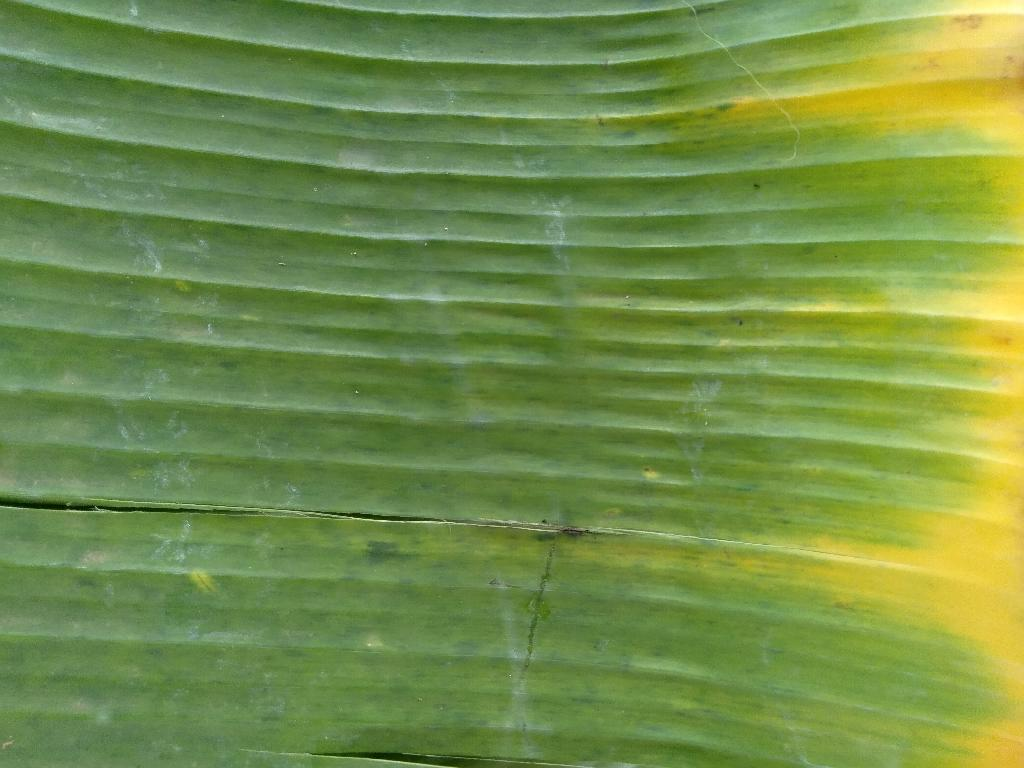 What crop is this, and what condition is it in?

banana, fusarium wilt race 1
